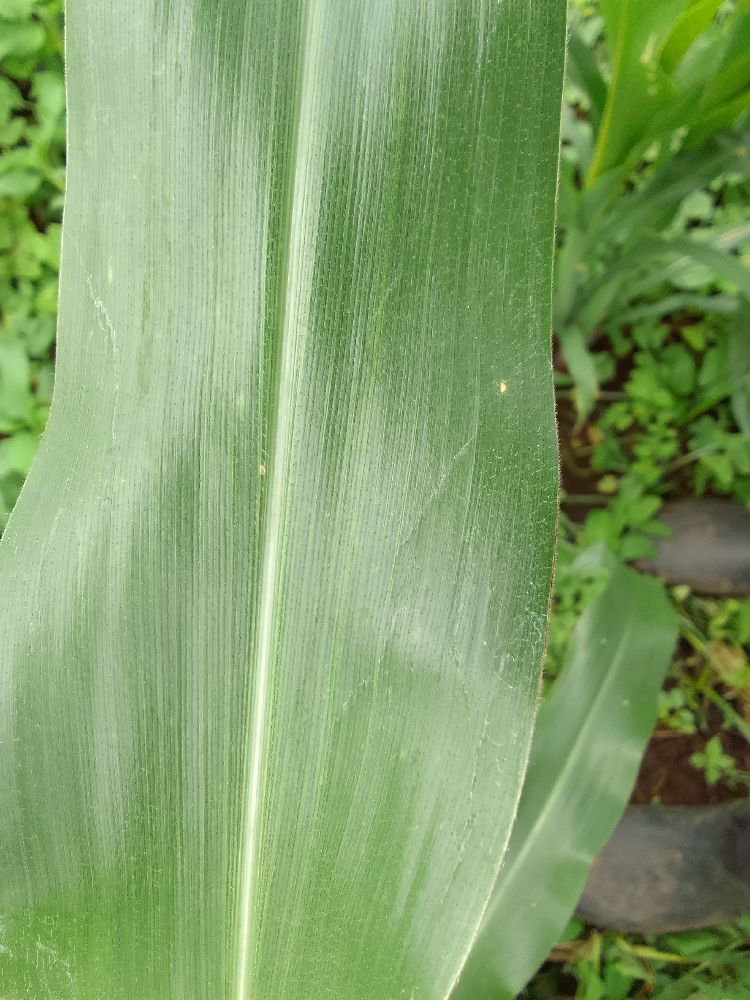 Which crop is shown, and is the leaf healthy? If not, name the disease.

maize, healthy
